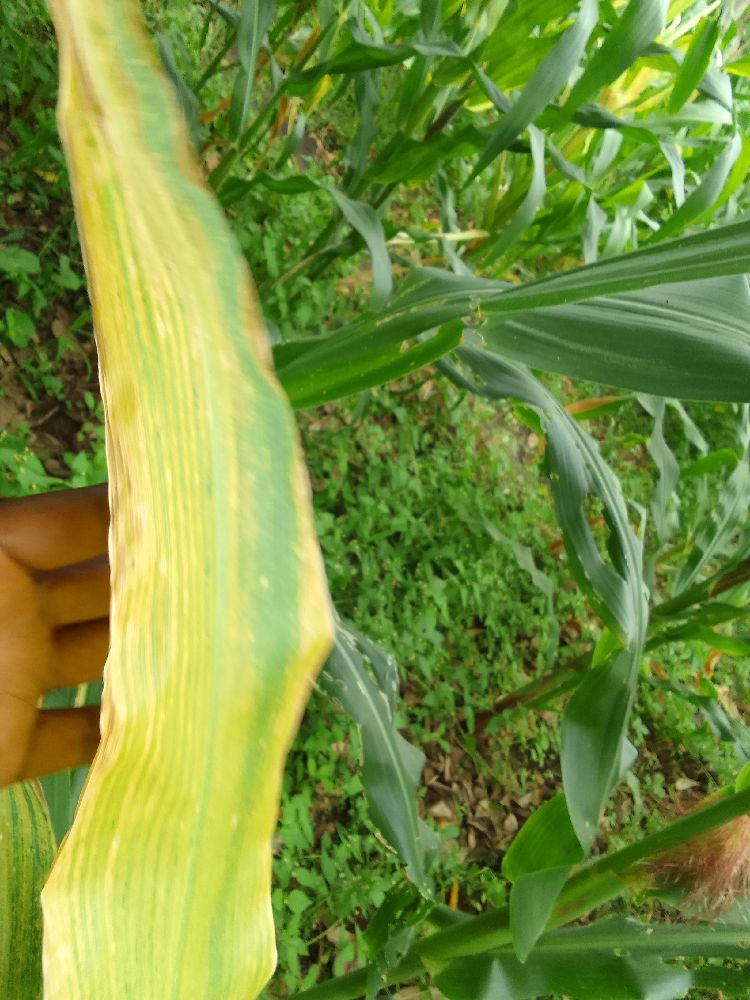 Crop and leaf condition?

maize, maize lethal necrosis
